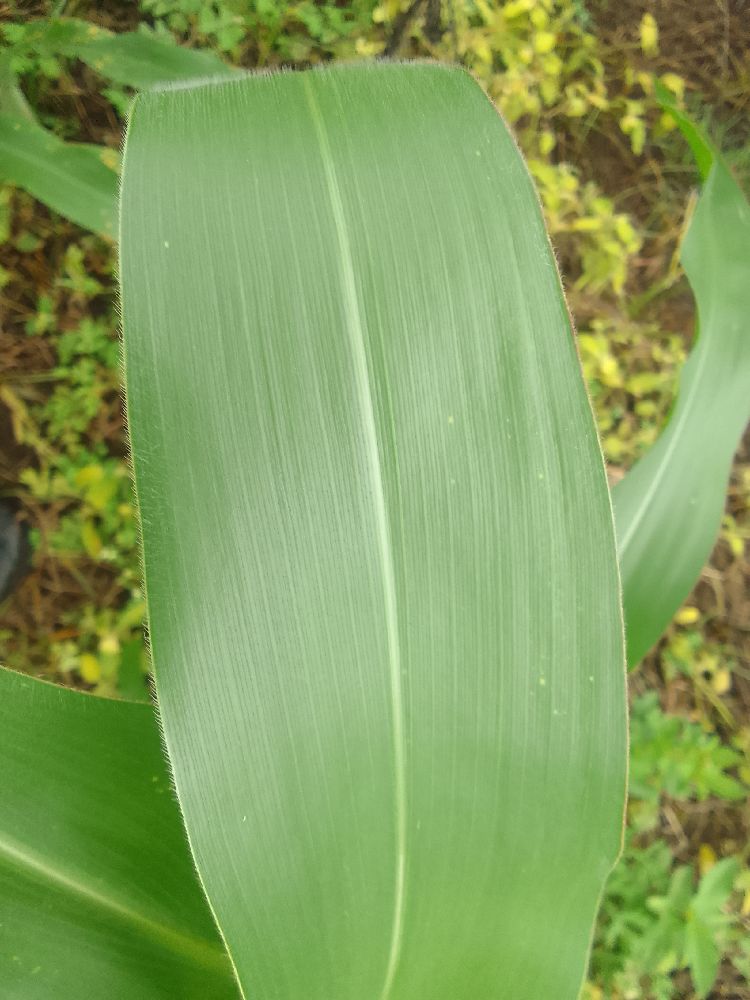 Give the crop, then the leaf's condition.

maize, healthy
